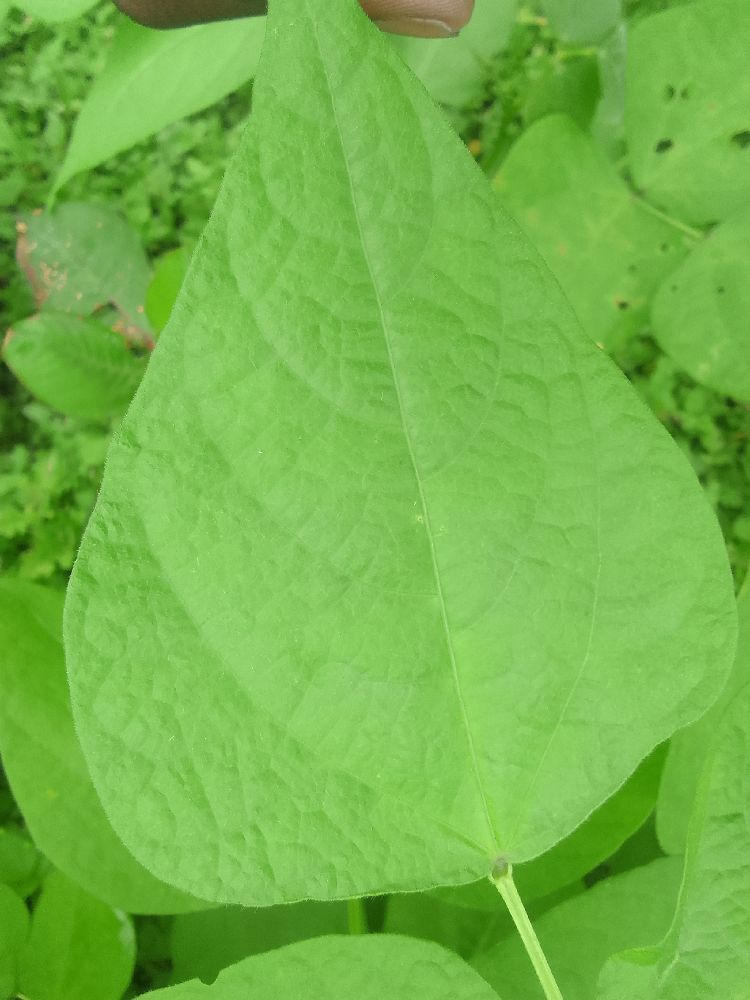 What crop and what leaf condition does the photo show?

common bean, healthy
